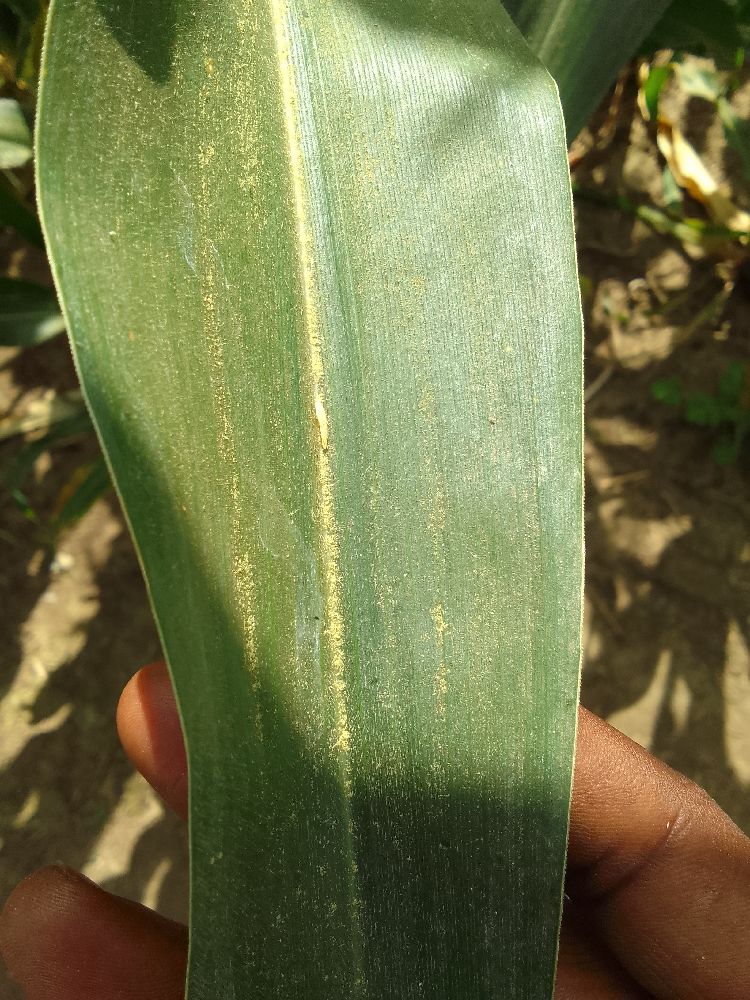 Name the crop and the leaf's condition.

maize, healthy
